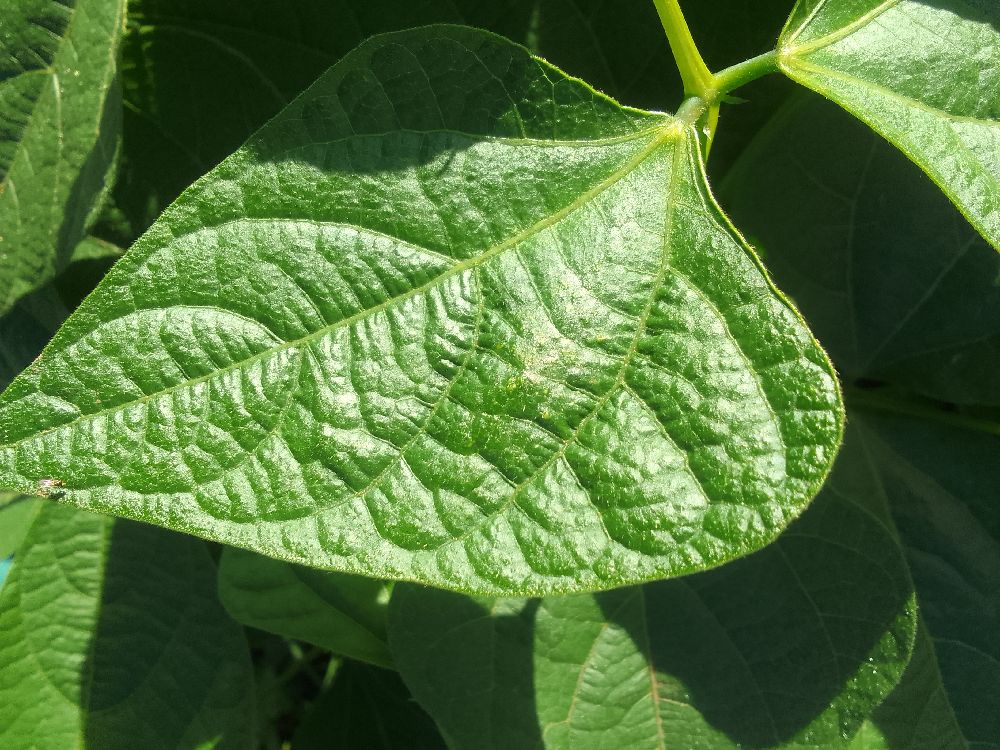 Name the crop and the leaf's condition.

common bean, healthy
